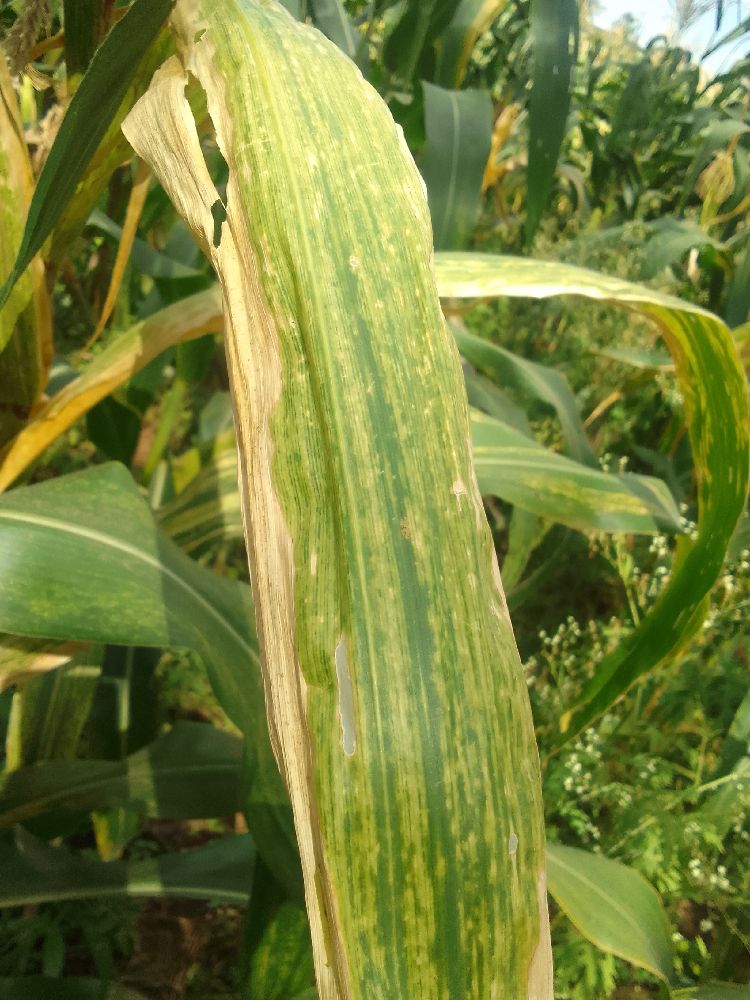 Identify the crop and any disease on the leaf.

maize, maize lethal necrosis
